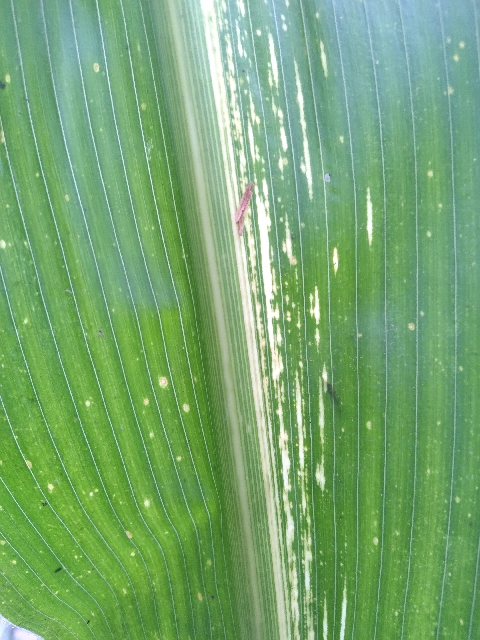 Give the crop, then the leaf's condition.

maize, maize streak virus
